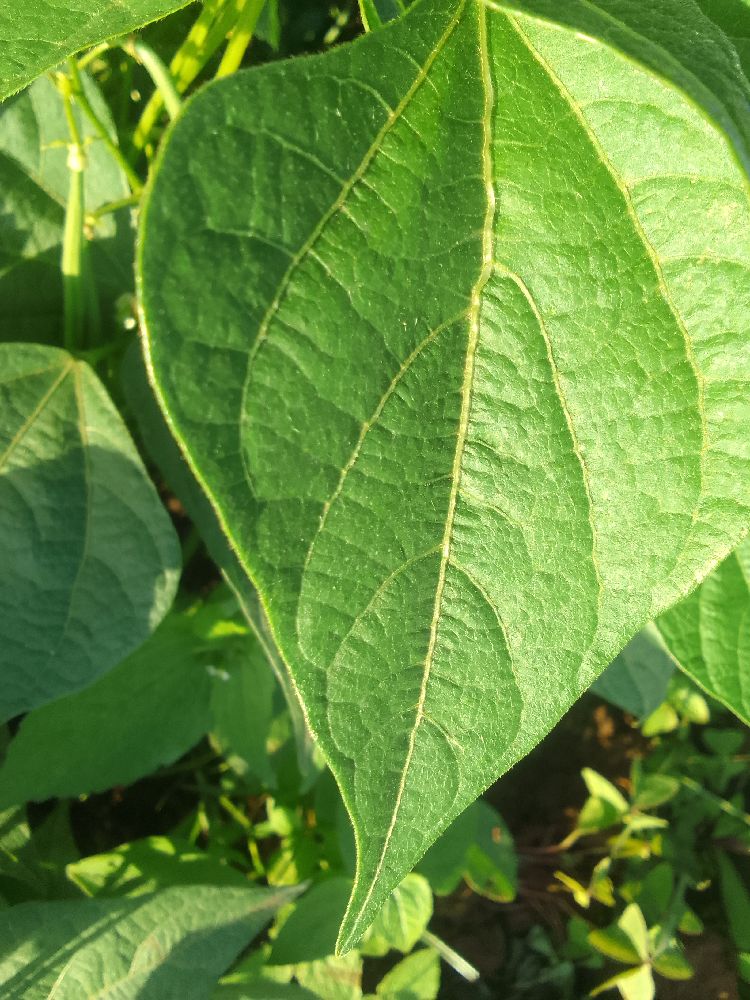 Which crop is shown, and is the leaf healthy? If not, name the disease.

common bean, healthy
